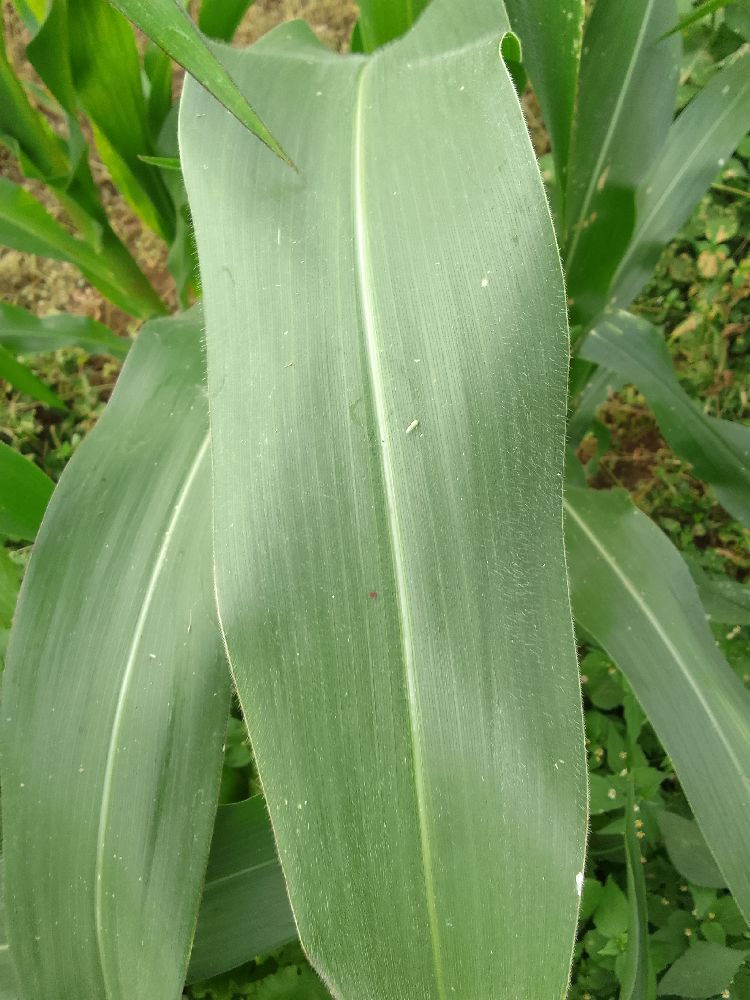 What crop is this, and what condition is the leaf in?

maize, healthy
